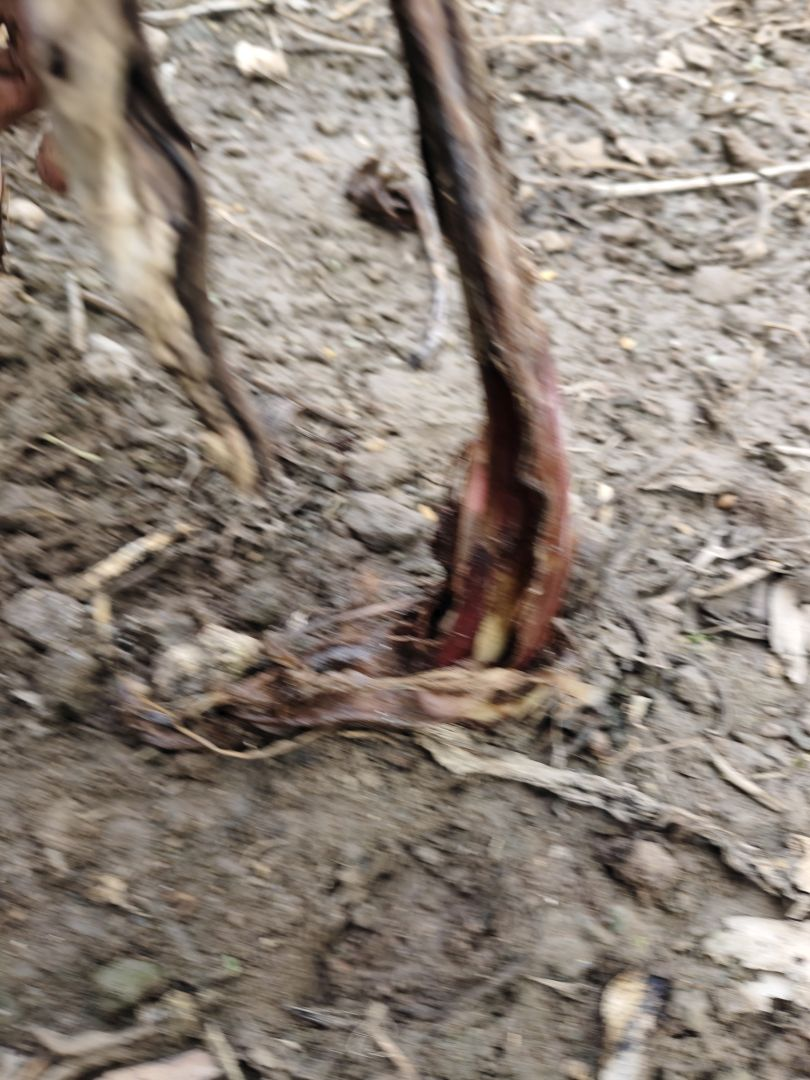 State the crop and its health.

taro, root rot
